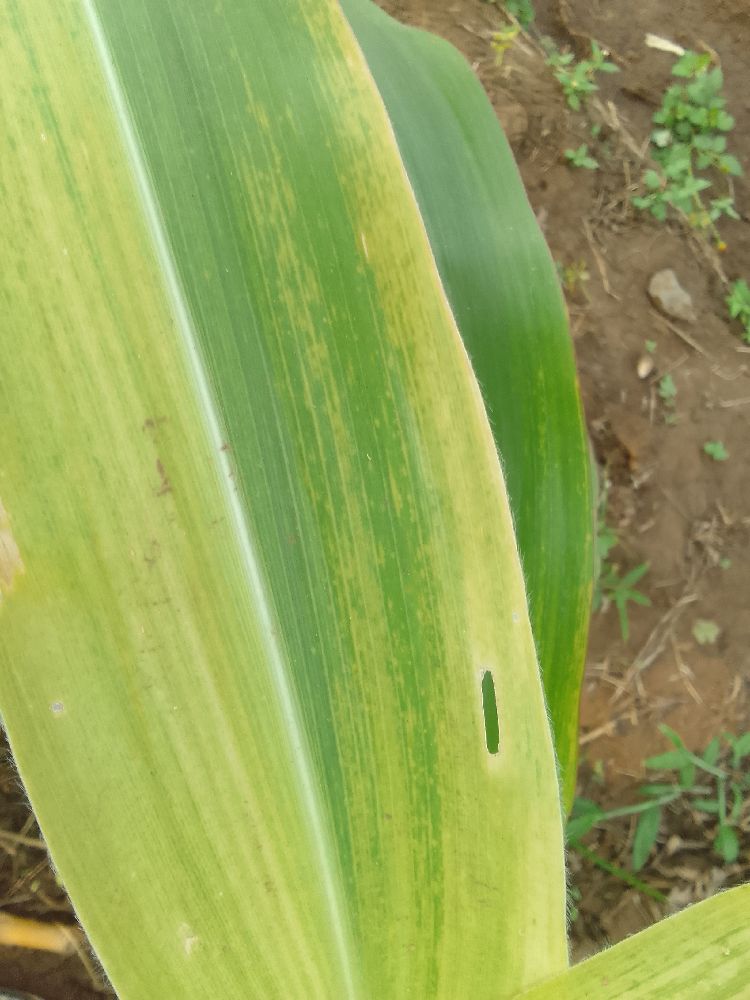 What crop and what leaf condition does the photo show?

maize, maize lethal necrosis
